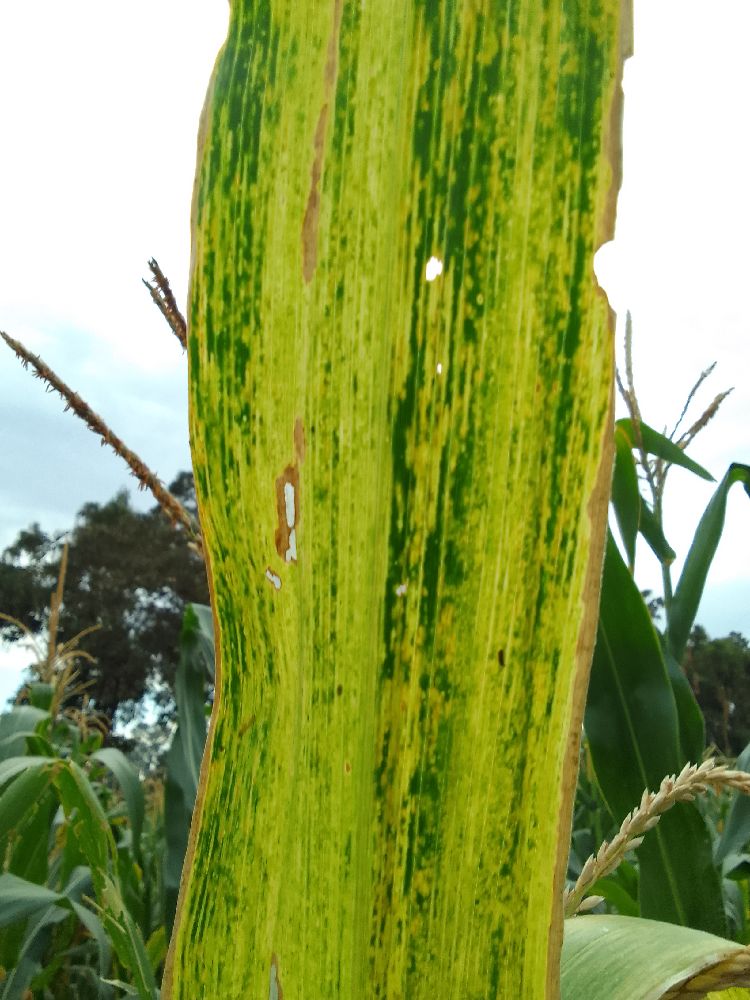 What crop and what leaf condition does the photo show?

maize, maize lethal necrosis
